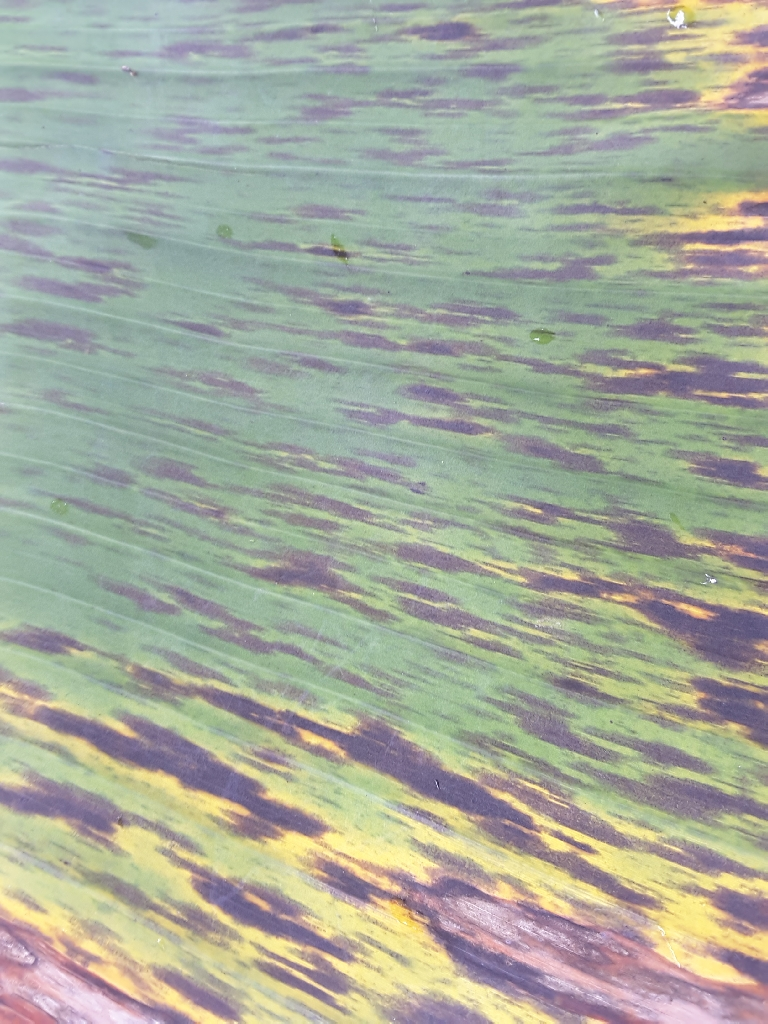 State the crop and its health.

banana, black sigatoka
